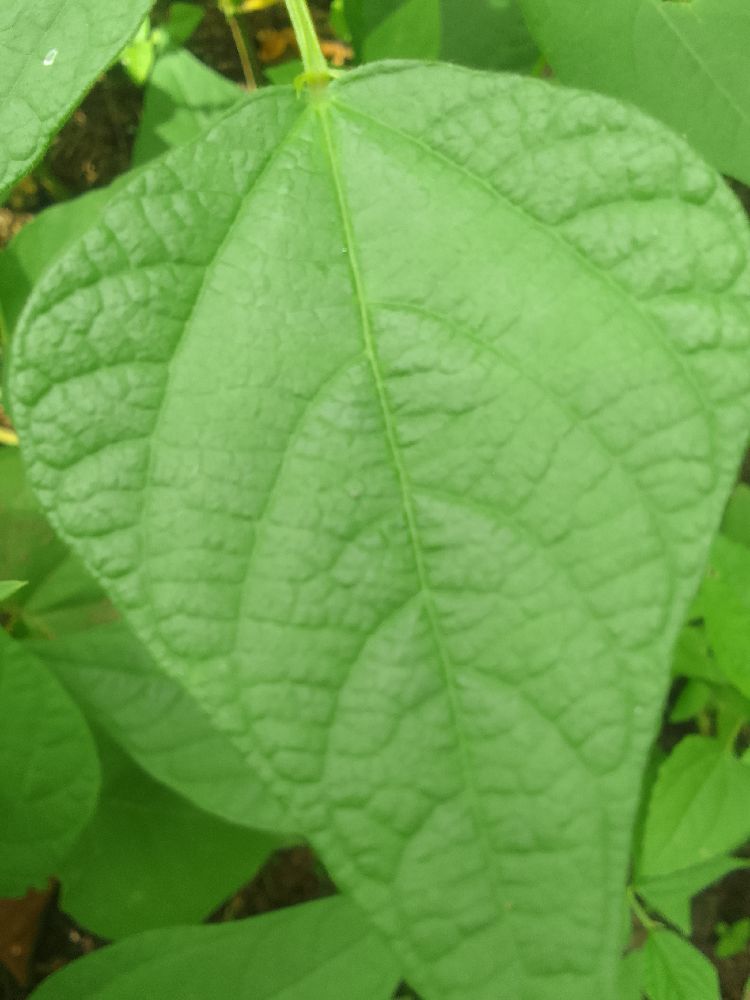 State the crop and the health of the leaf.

common bean, healthy
